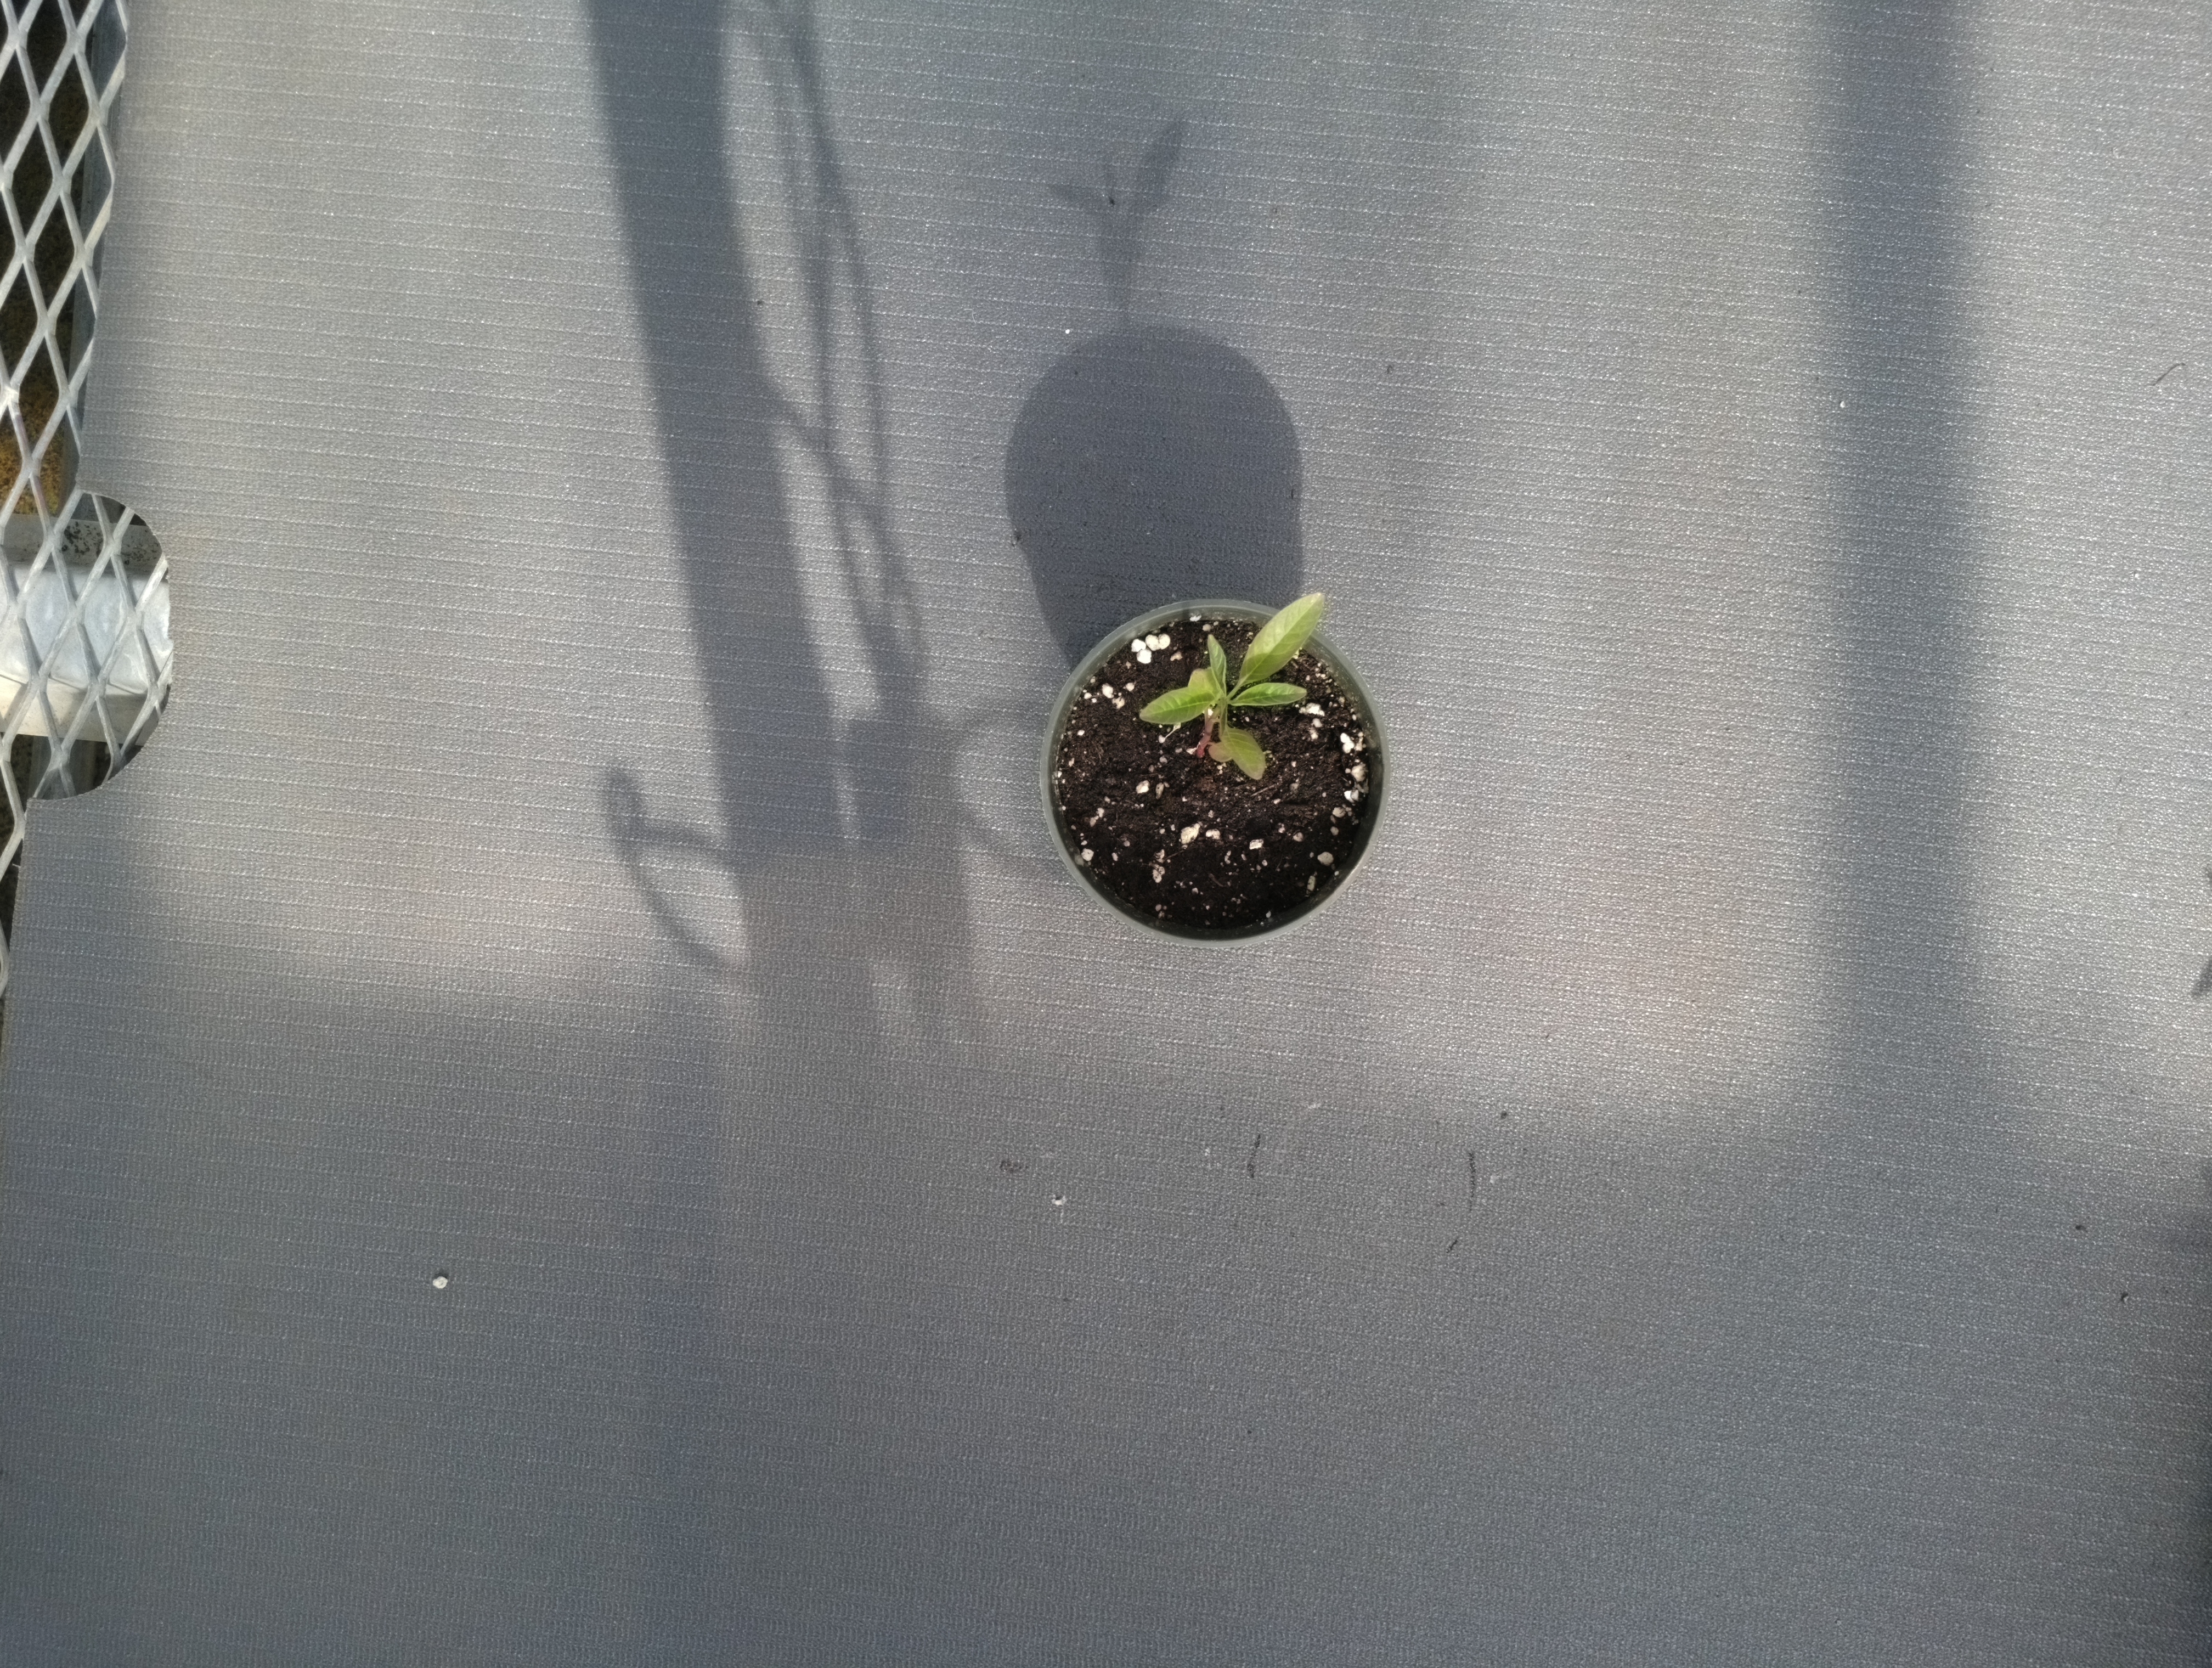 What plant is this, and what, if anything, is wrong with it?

waterhemp, healthy untreated
